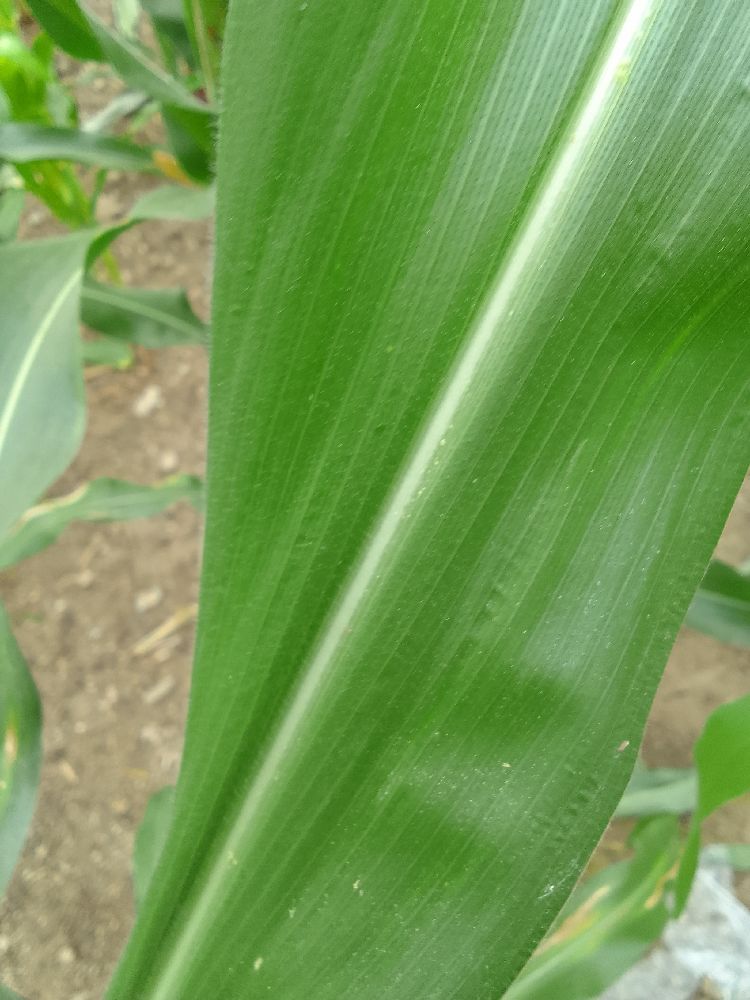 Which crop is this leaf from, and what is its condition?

maize, healthy
